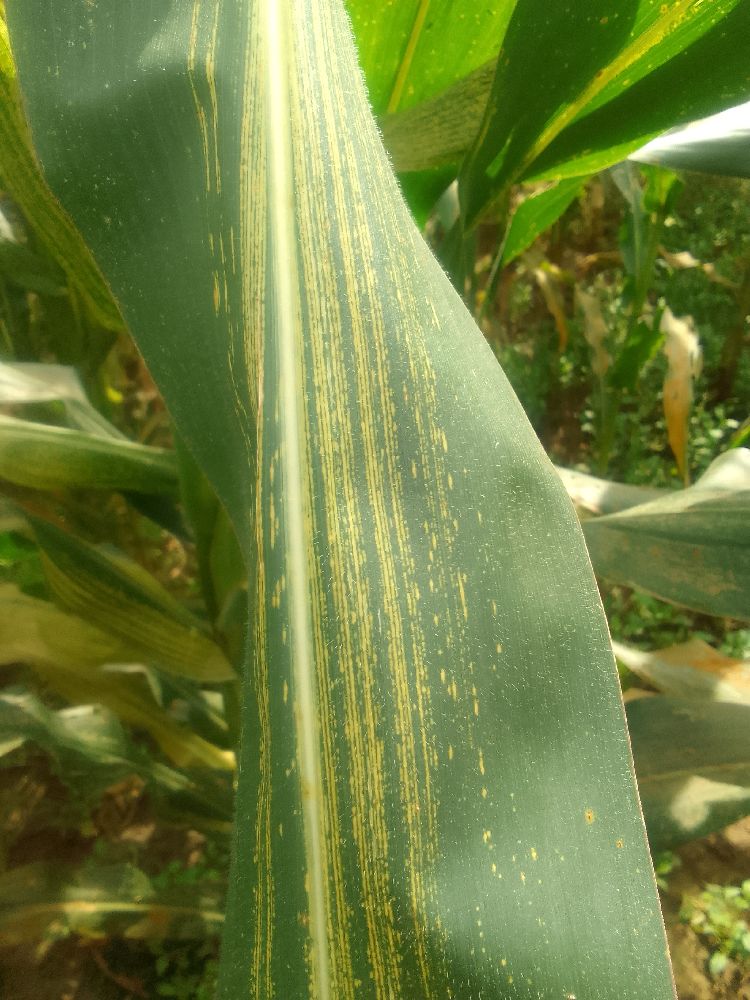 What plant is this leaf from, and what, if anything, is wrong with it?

maize, maize streak virus
